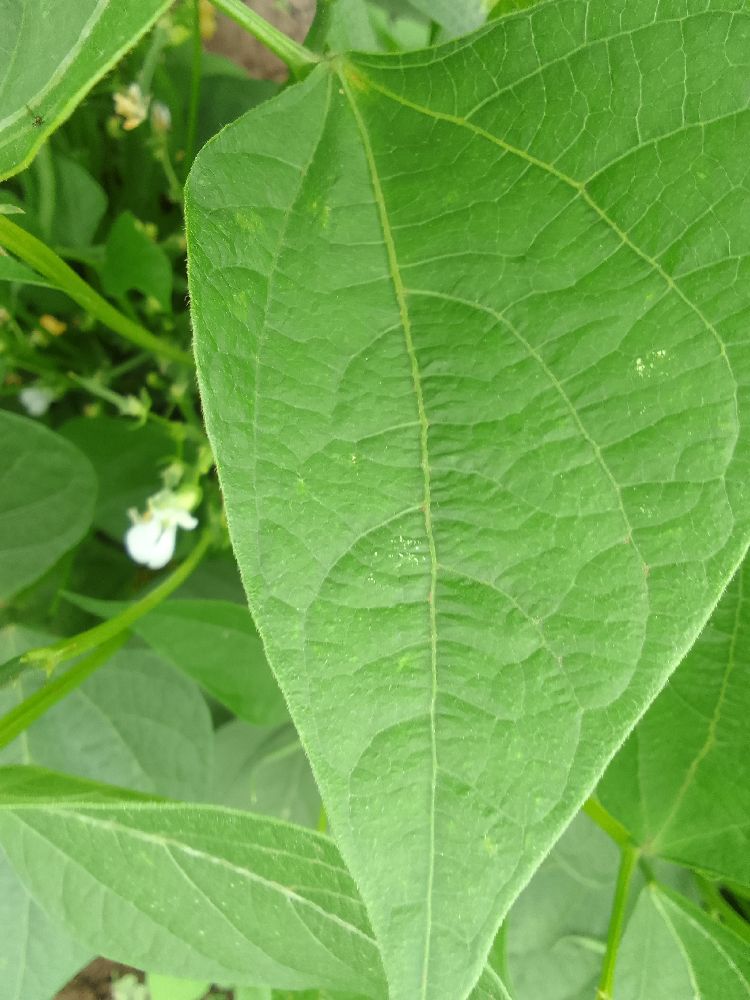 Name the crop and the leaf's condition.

common bean, healthy
